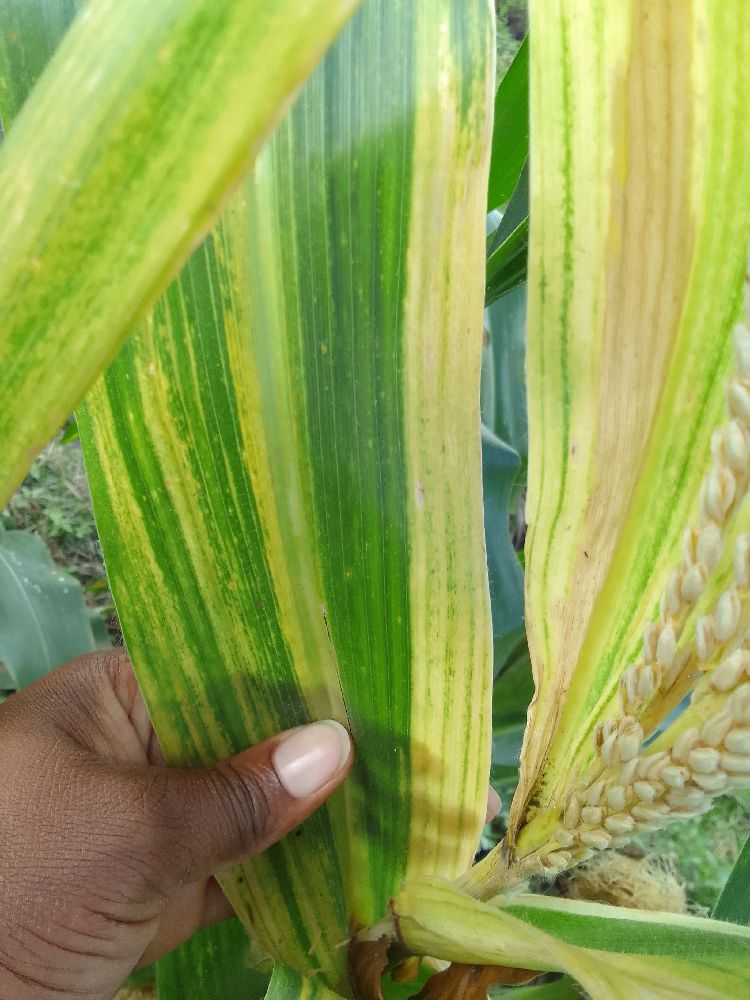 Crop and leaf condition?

maize, maize lethal necrosis
